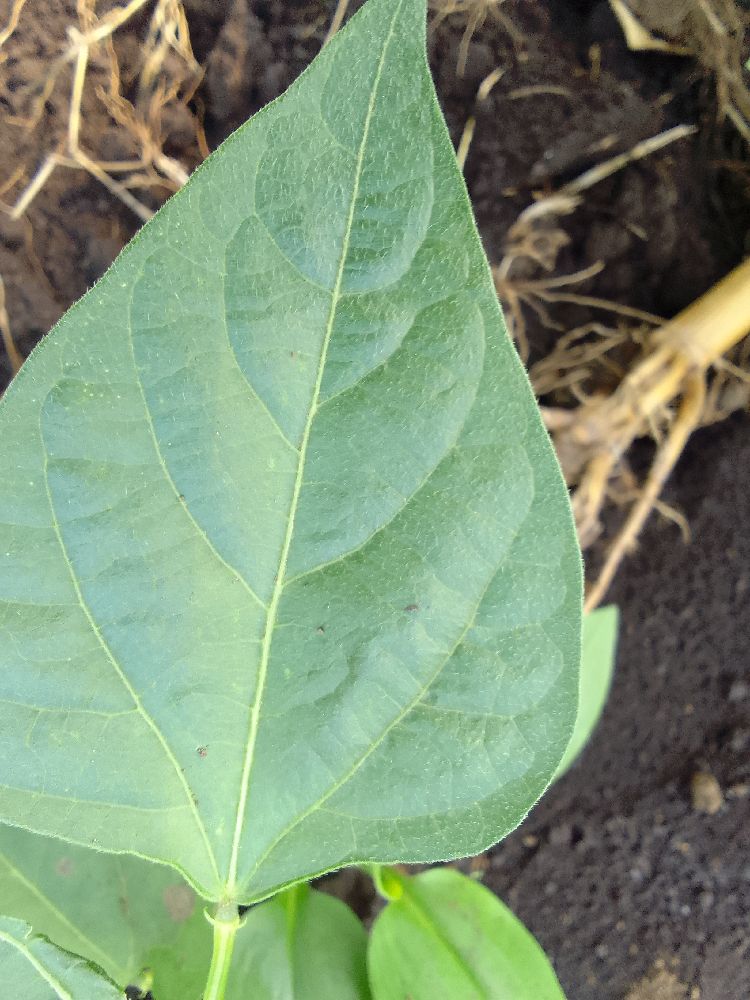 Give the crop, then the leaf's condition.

common bean, healthy
